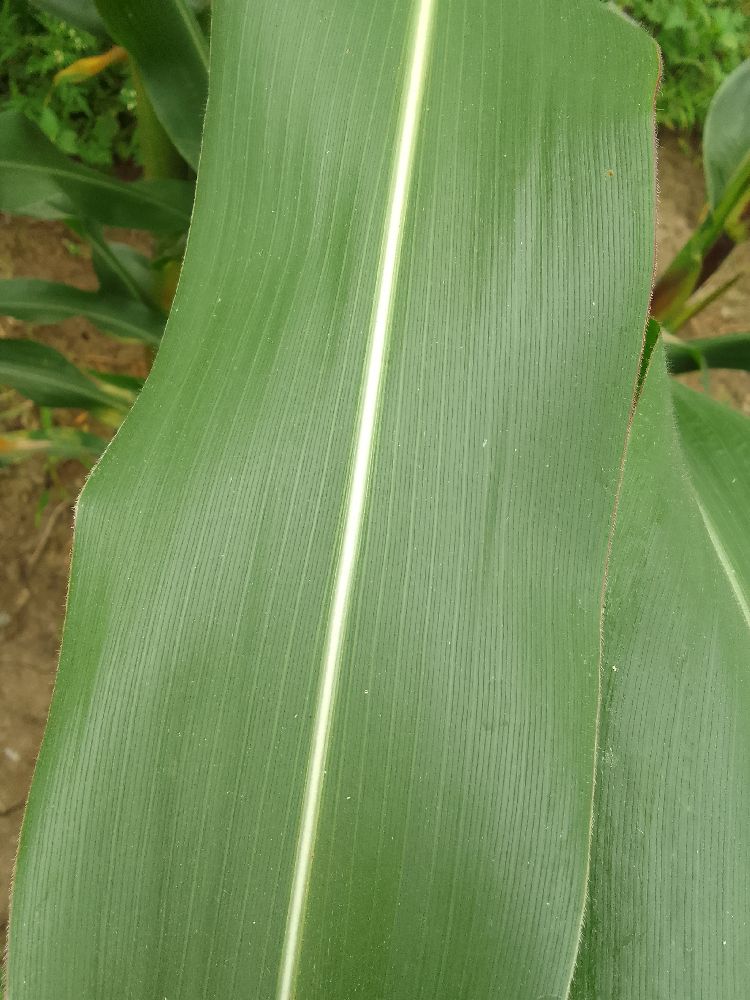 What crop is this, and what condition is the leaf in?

maize, healthy
